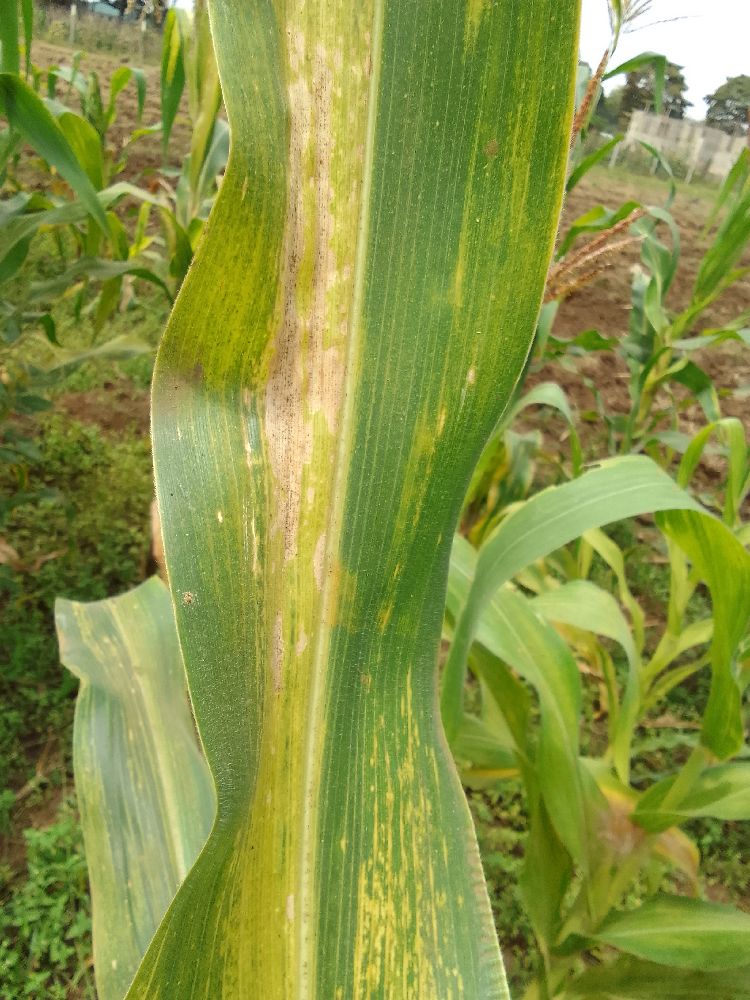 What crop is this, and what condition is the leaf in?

maize, maize lethal necrosis
